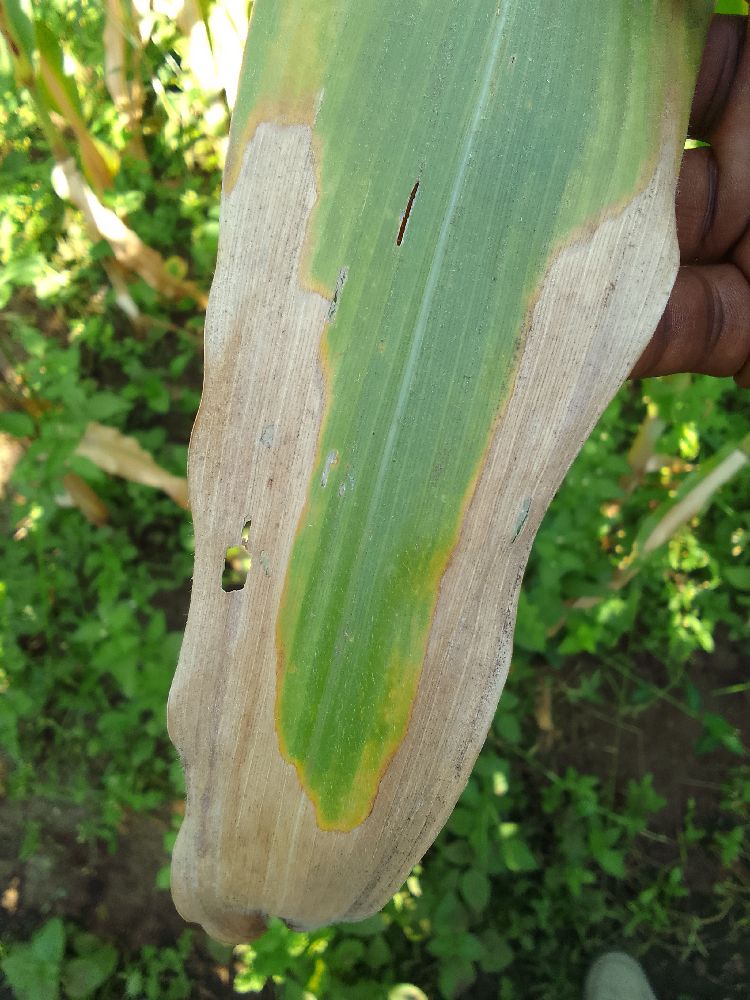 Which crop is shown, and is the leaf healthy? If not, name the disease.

maize, maize lethal necrosis
